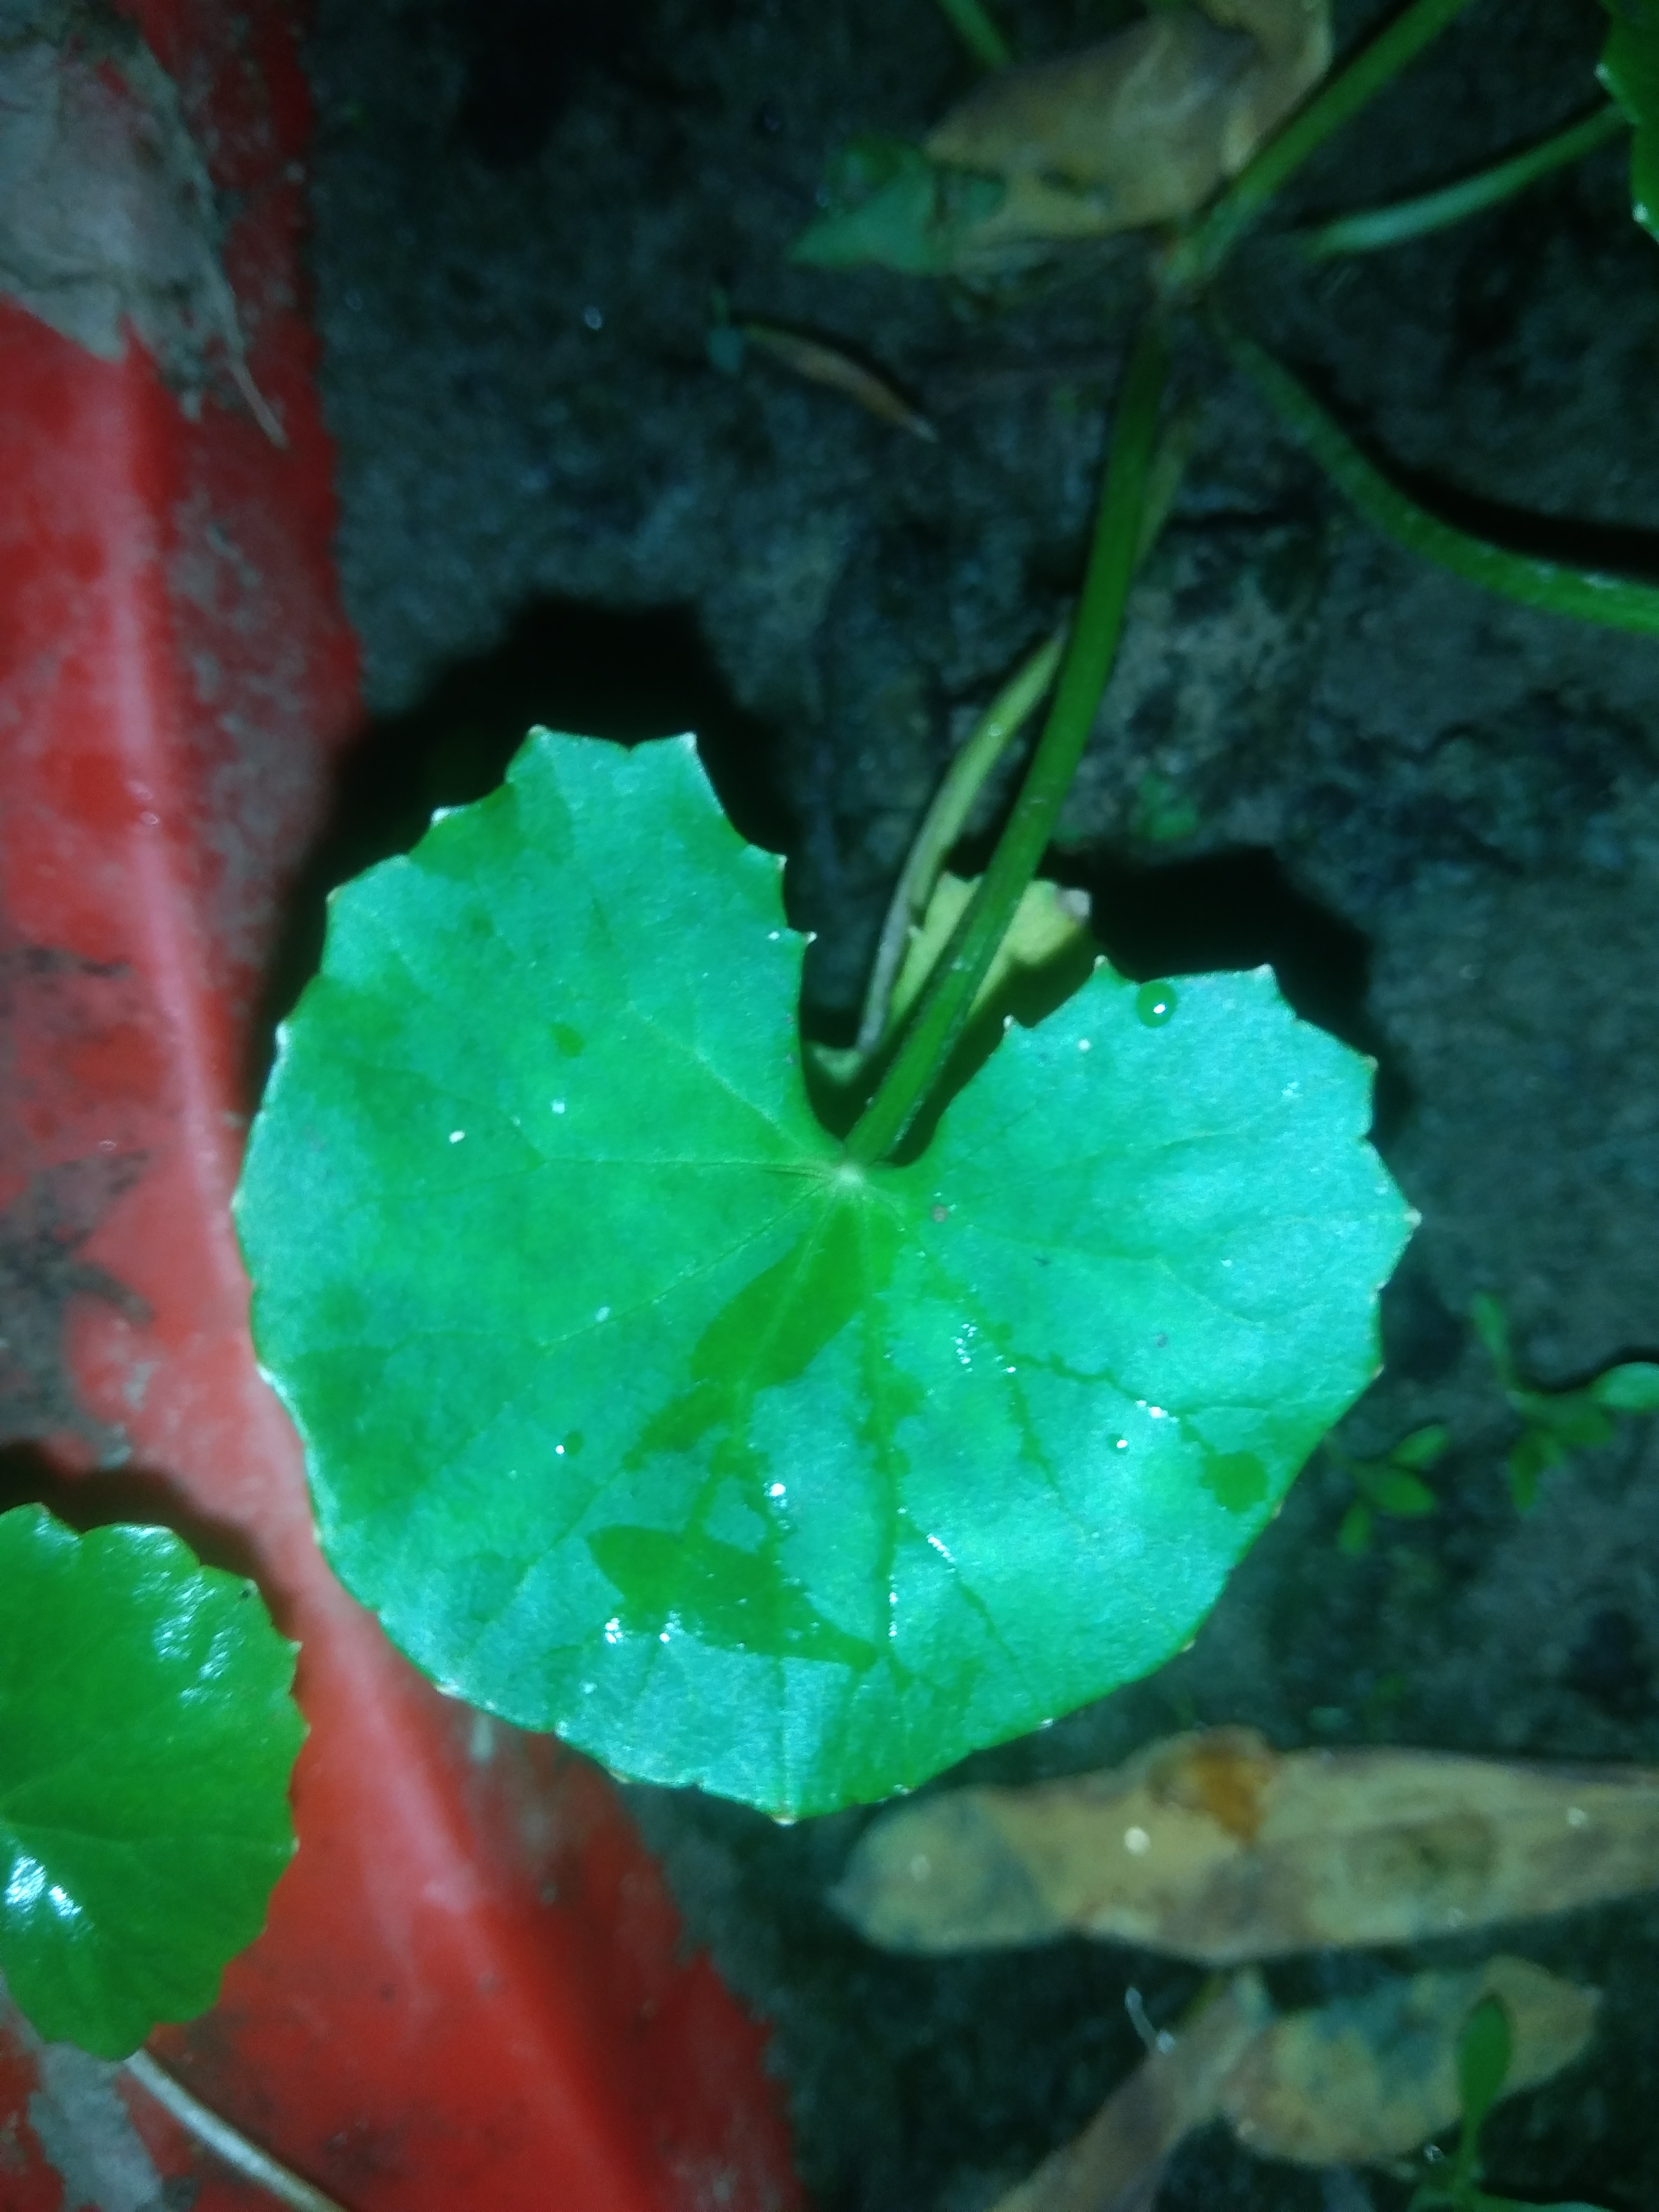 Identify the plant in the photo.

thankuni
